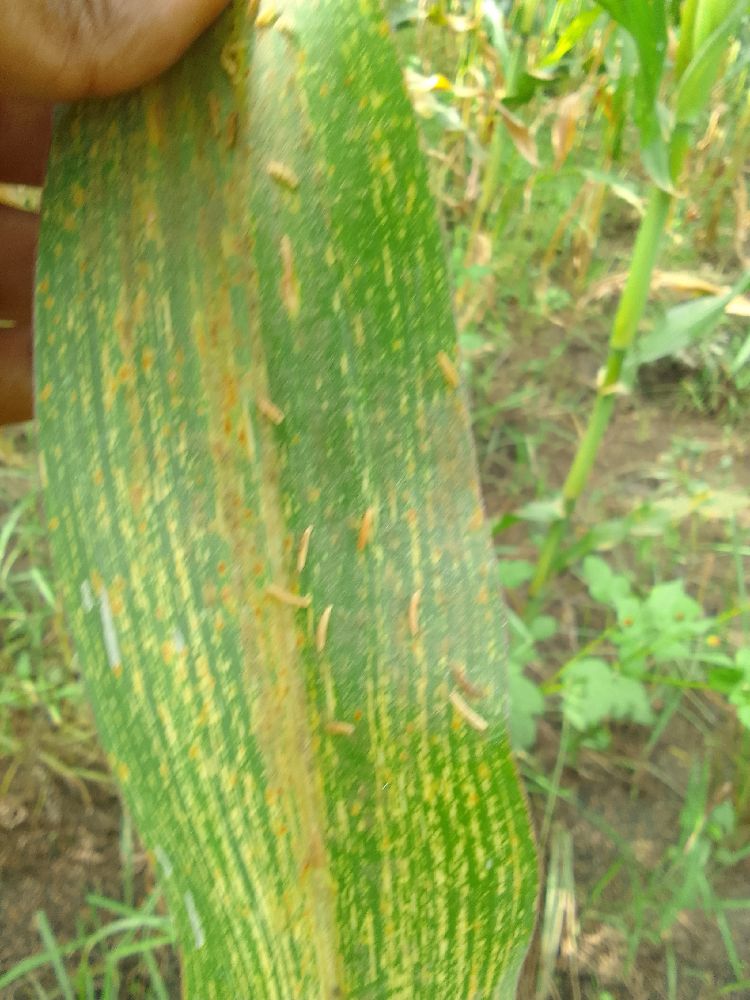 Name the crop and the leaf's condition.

maize, maize streak virus
